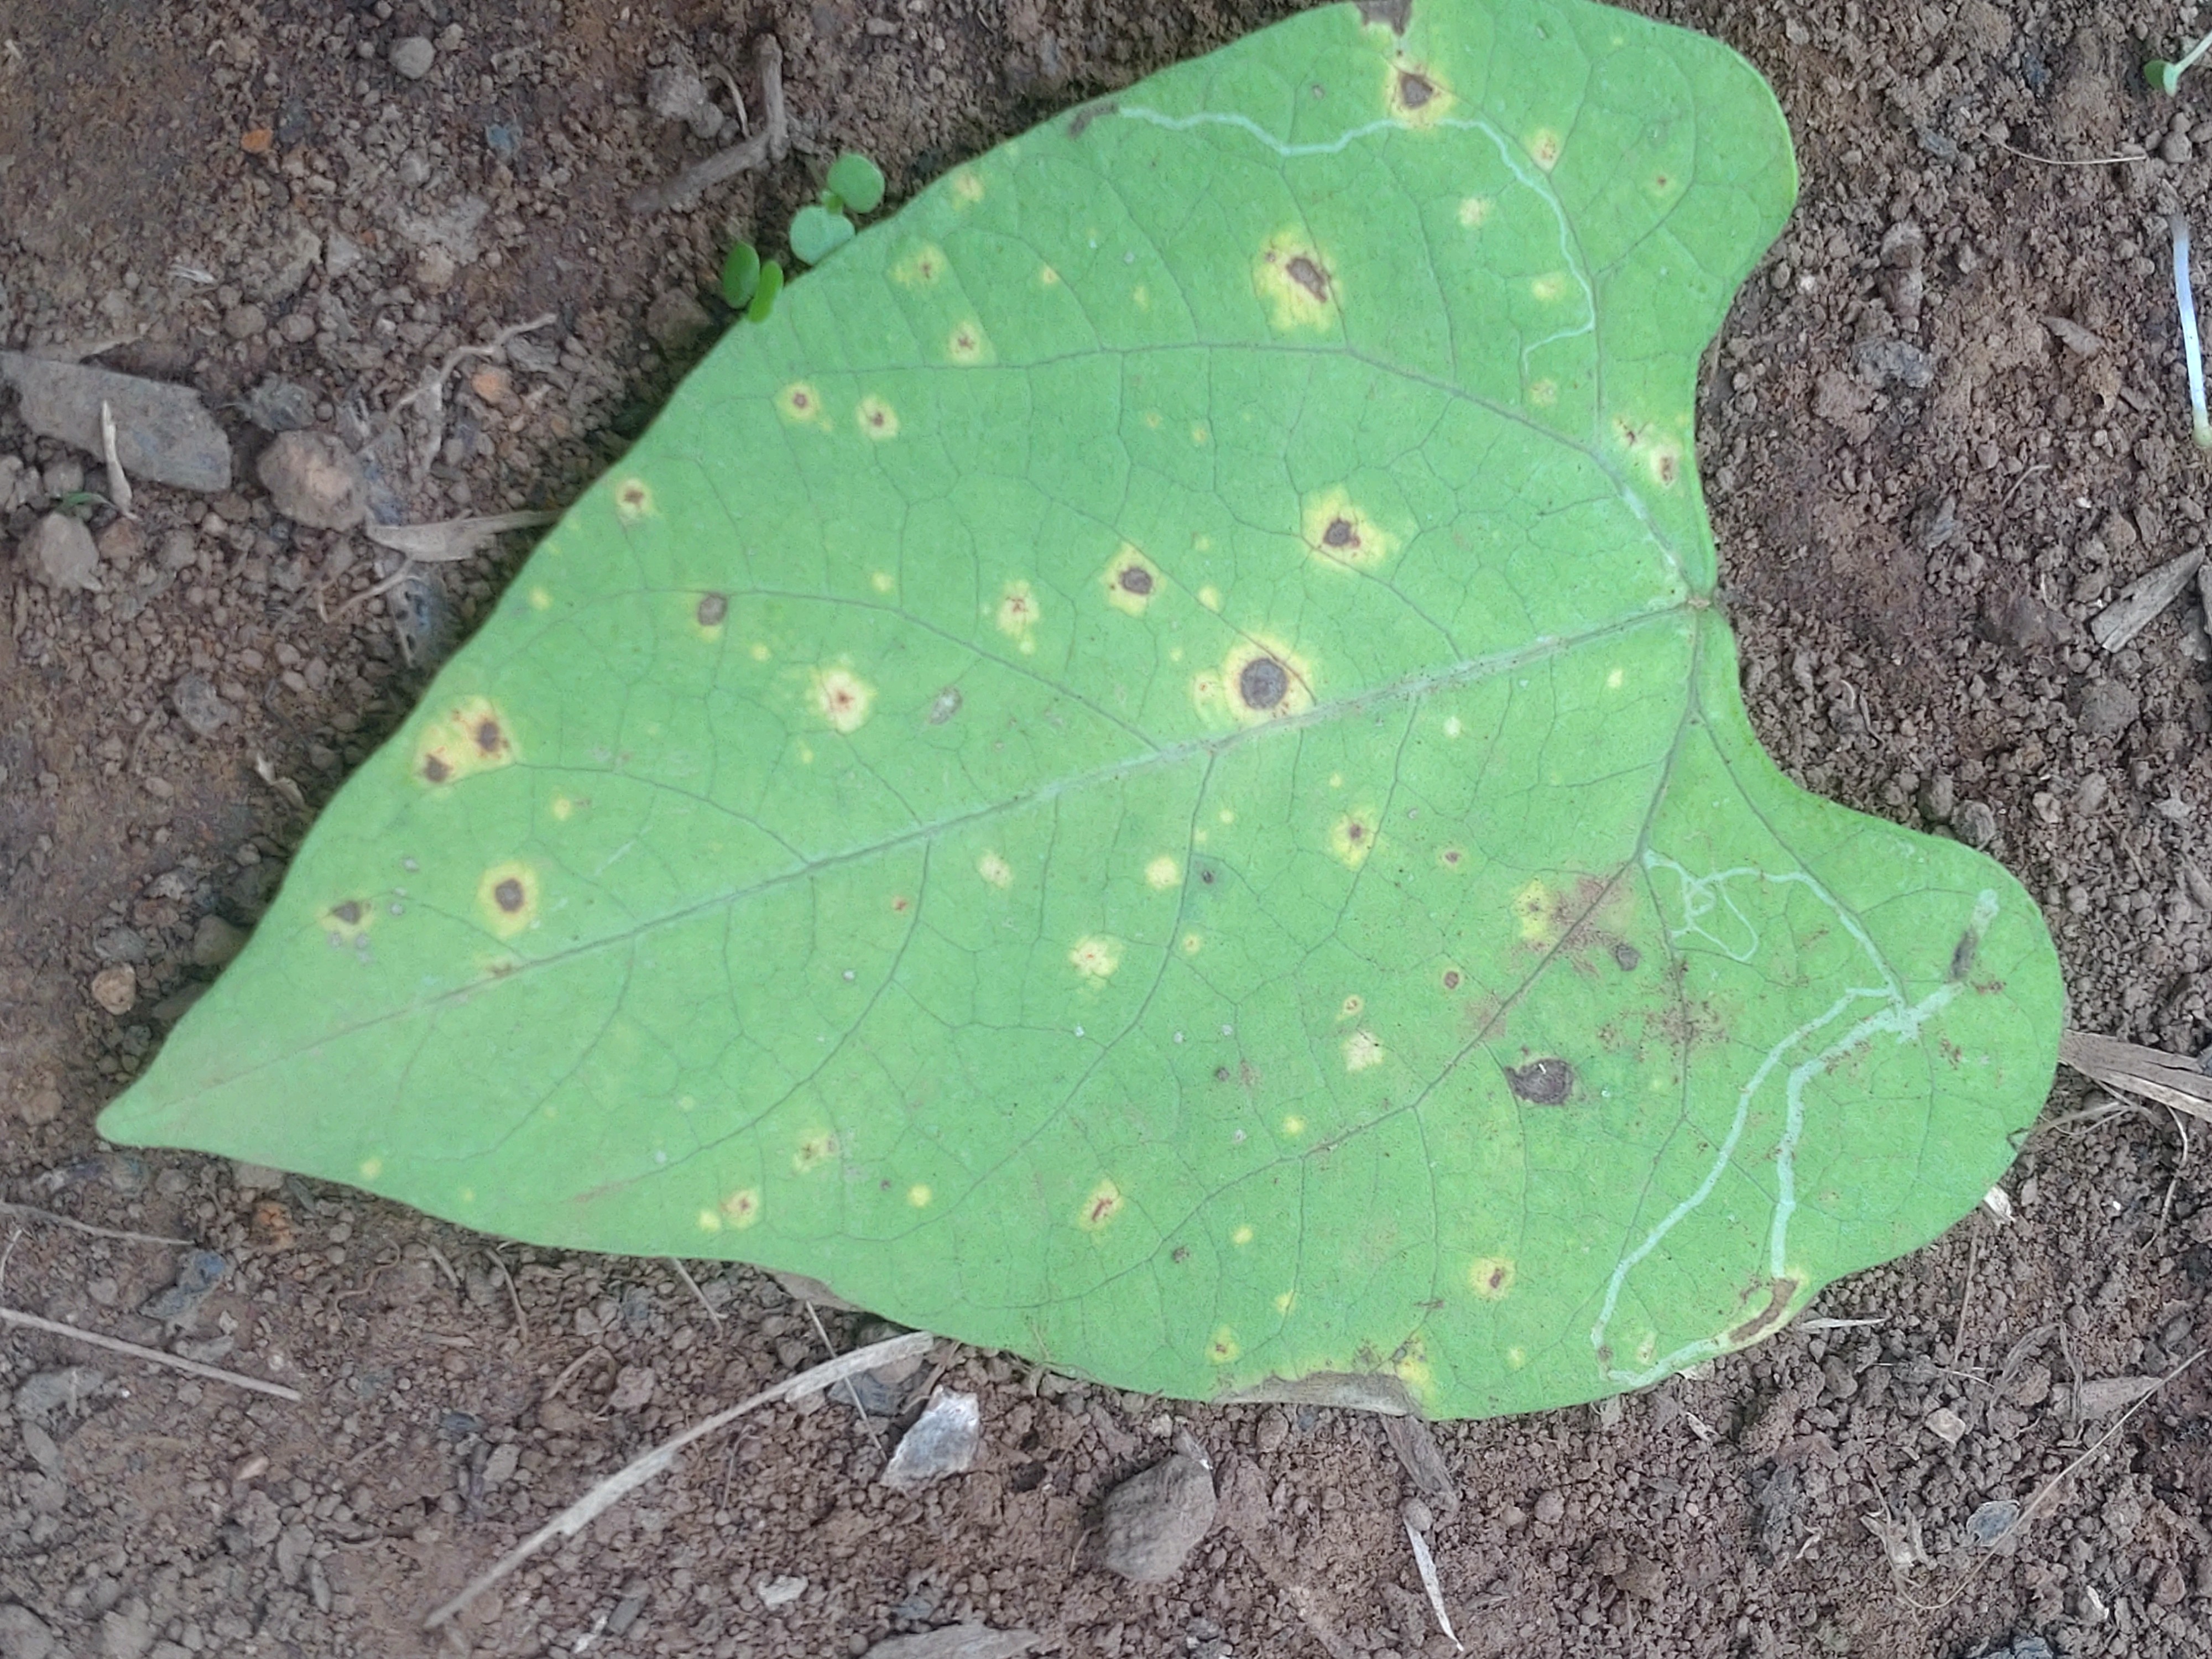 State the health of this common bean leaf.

rust
